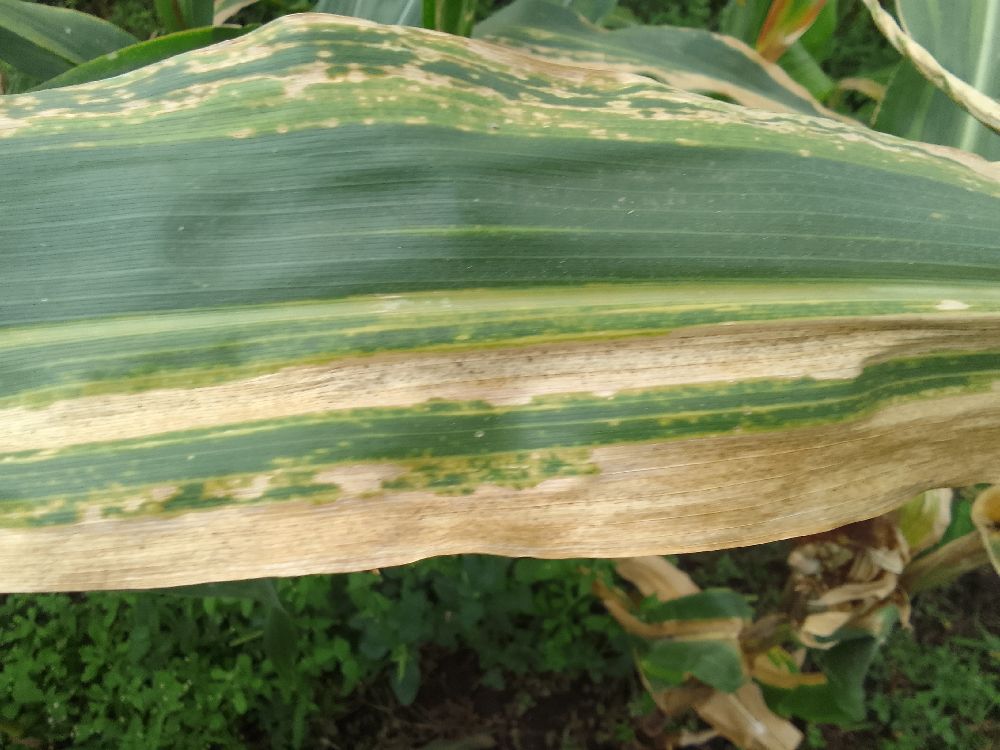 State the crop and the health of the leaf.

maize, maize lethal necrosis
